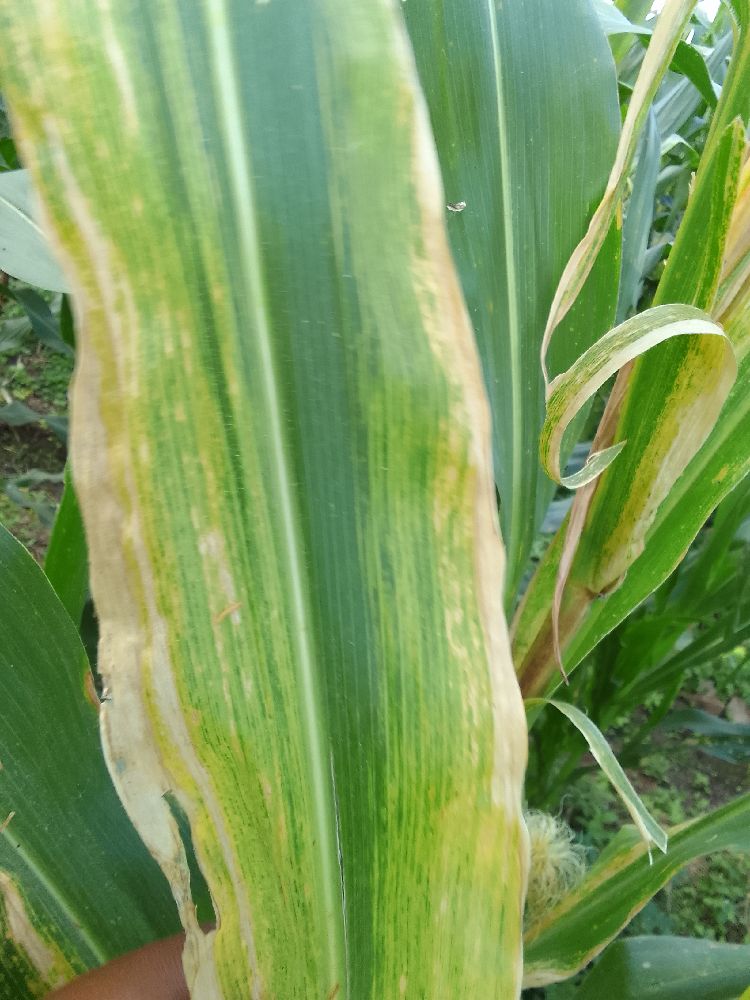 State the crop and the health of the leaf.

maize, maize lethal necrosis
